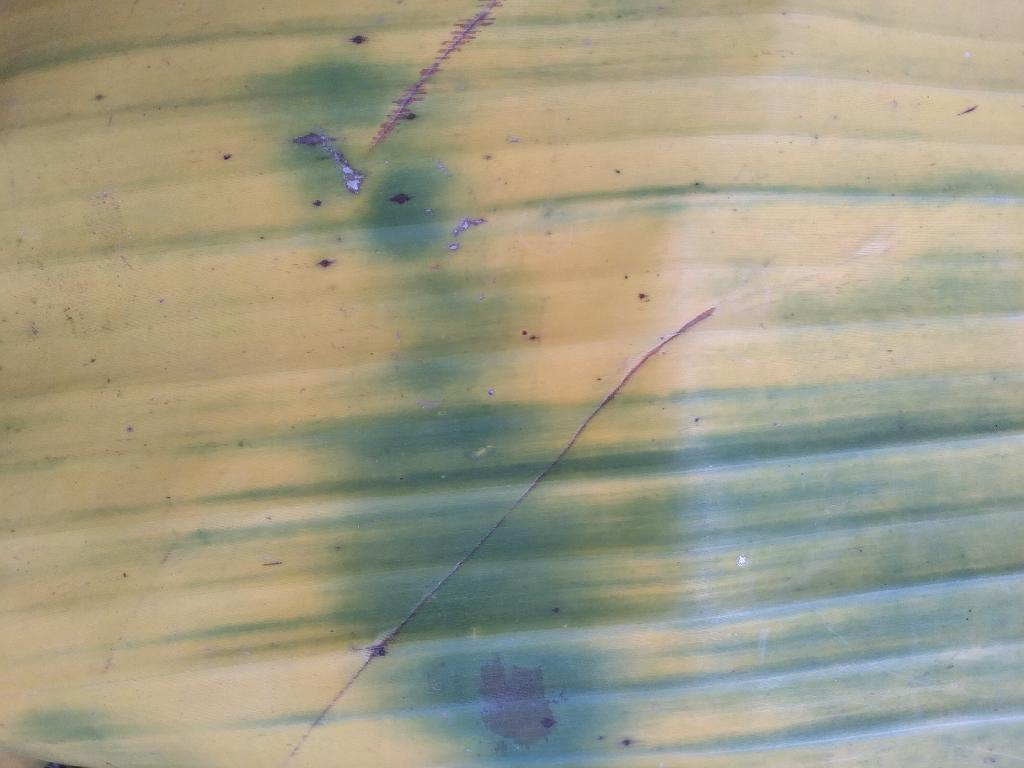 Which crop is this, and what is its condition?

banana, fusarium wilt race 1
